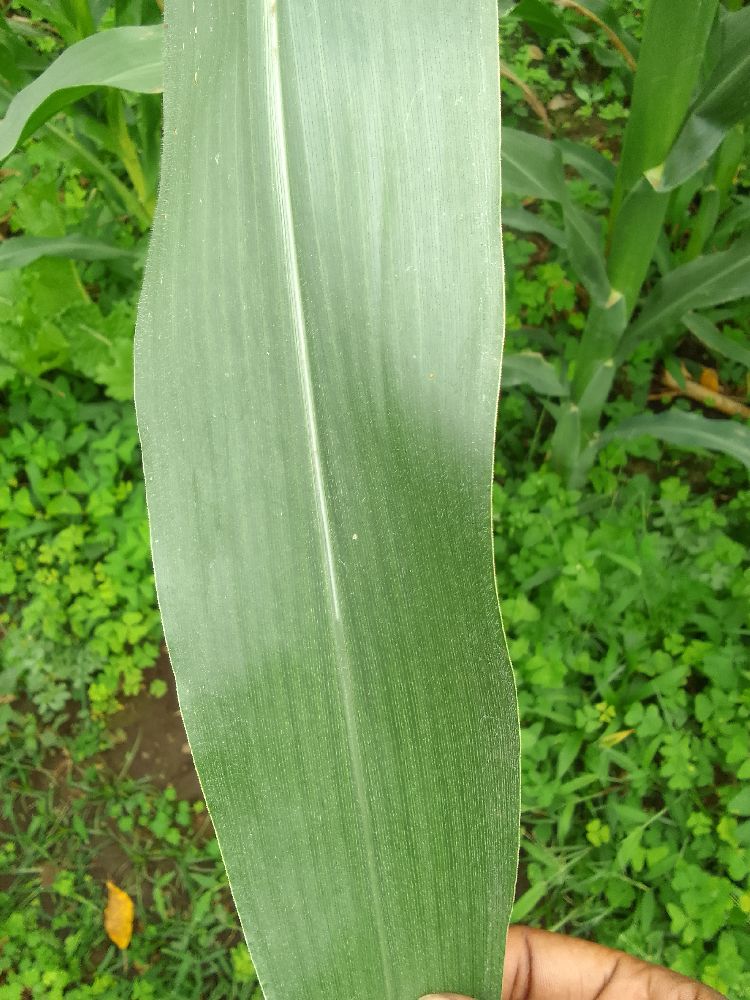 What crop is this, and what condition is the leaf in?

maize, healthy
